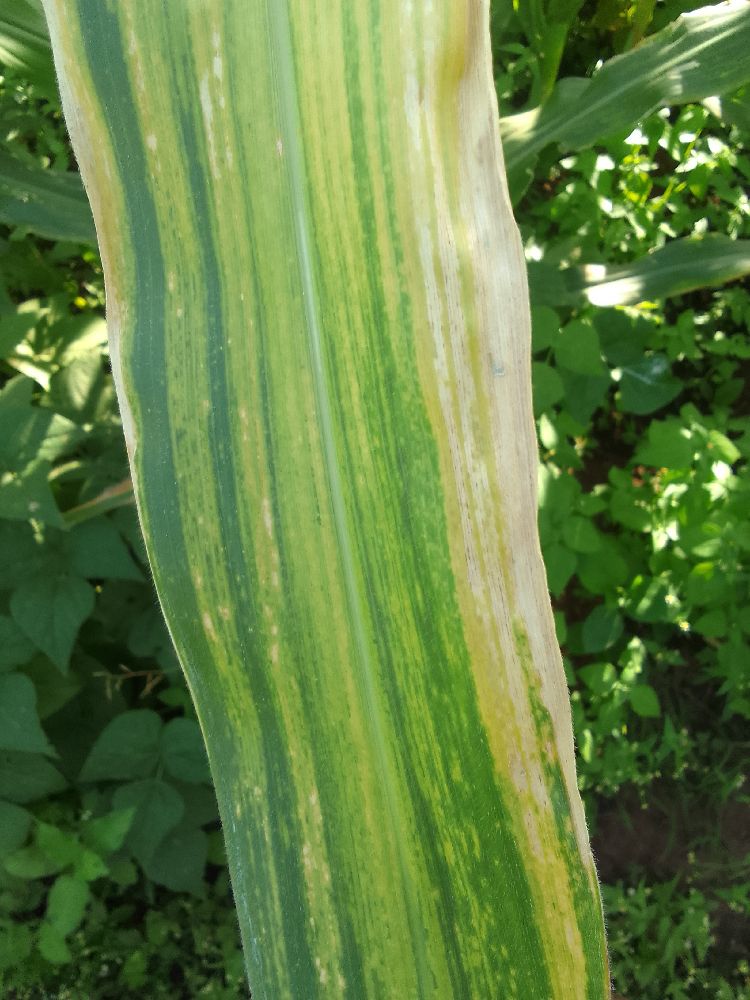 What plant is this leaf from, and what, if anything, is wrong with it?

maize, maize lethal necrosis
